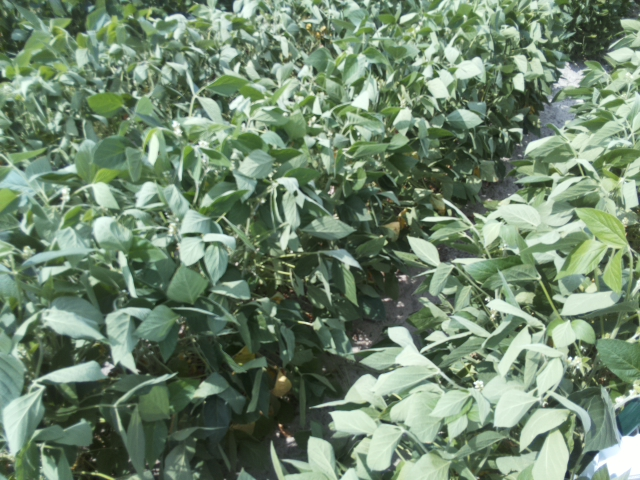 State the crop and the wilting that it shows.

soybean, moderate turgor loss in upper canopy
